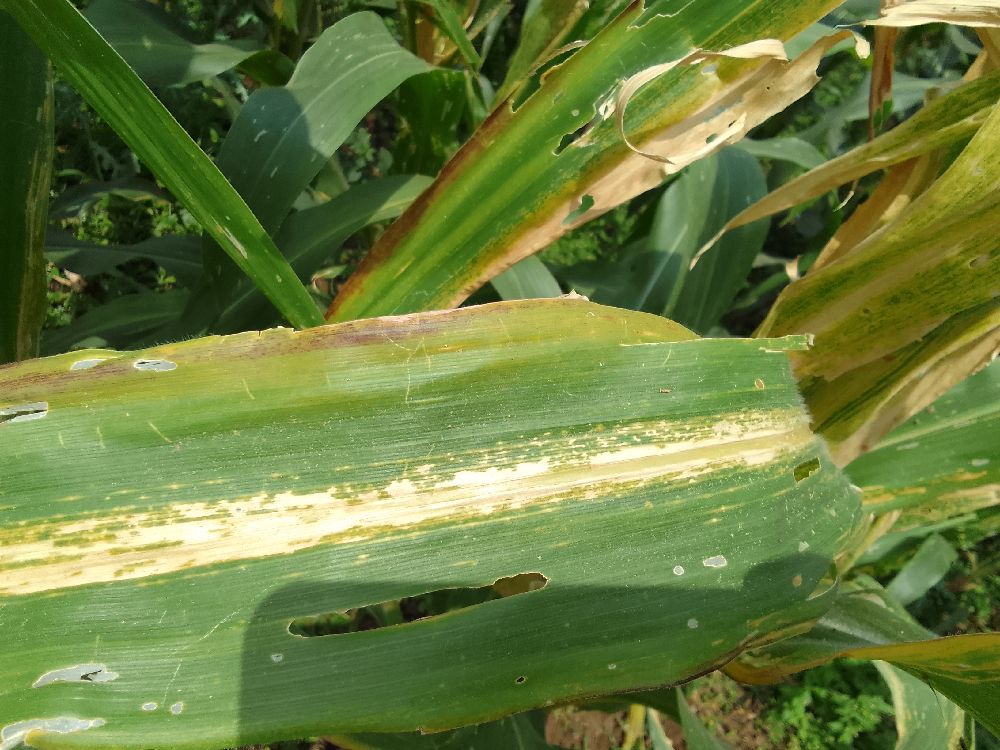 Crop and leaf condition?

maize, maize lethal necrosis
